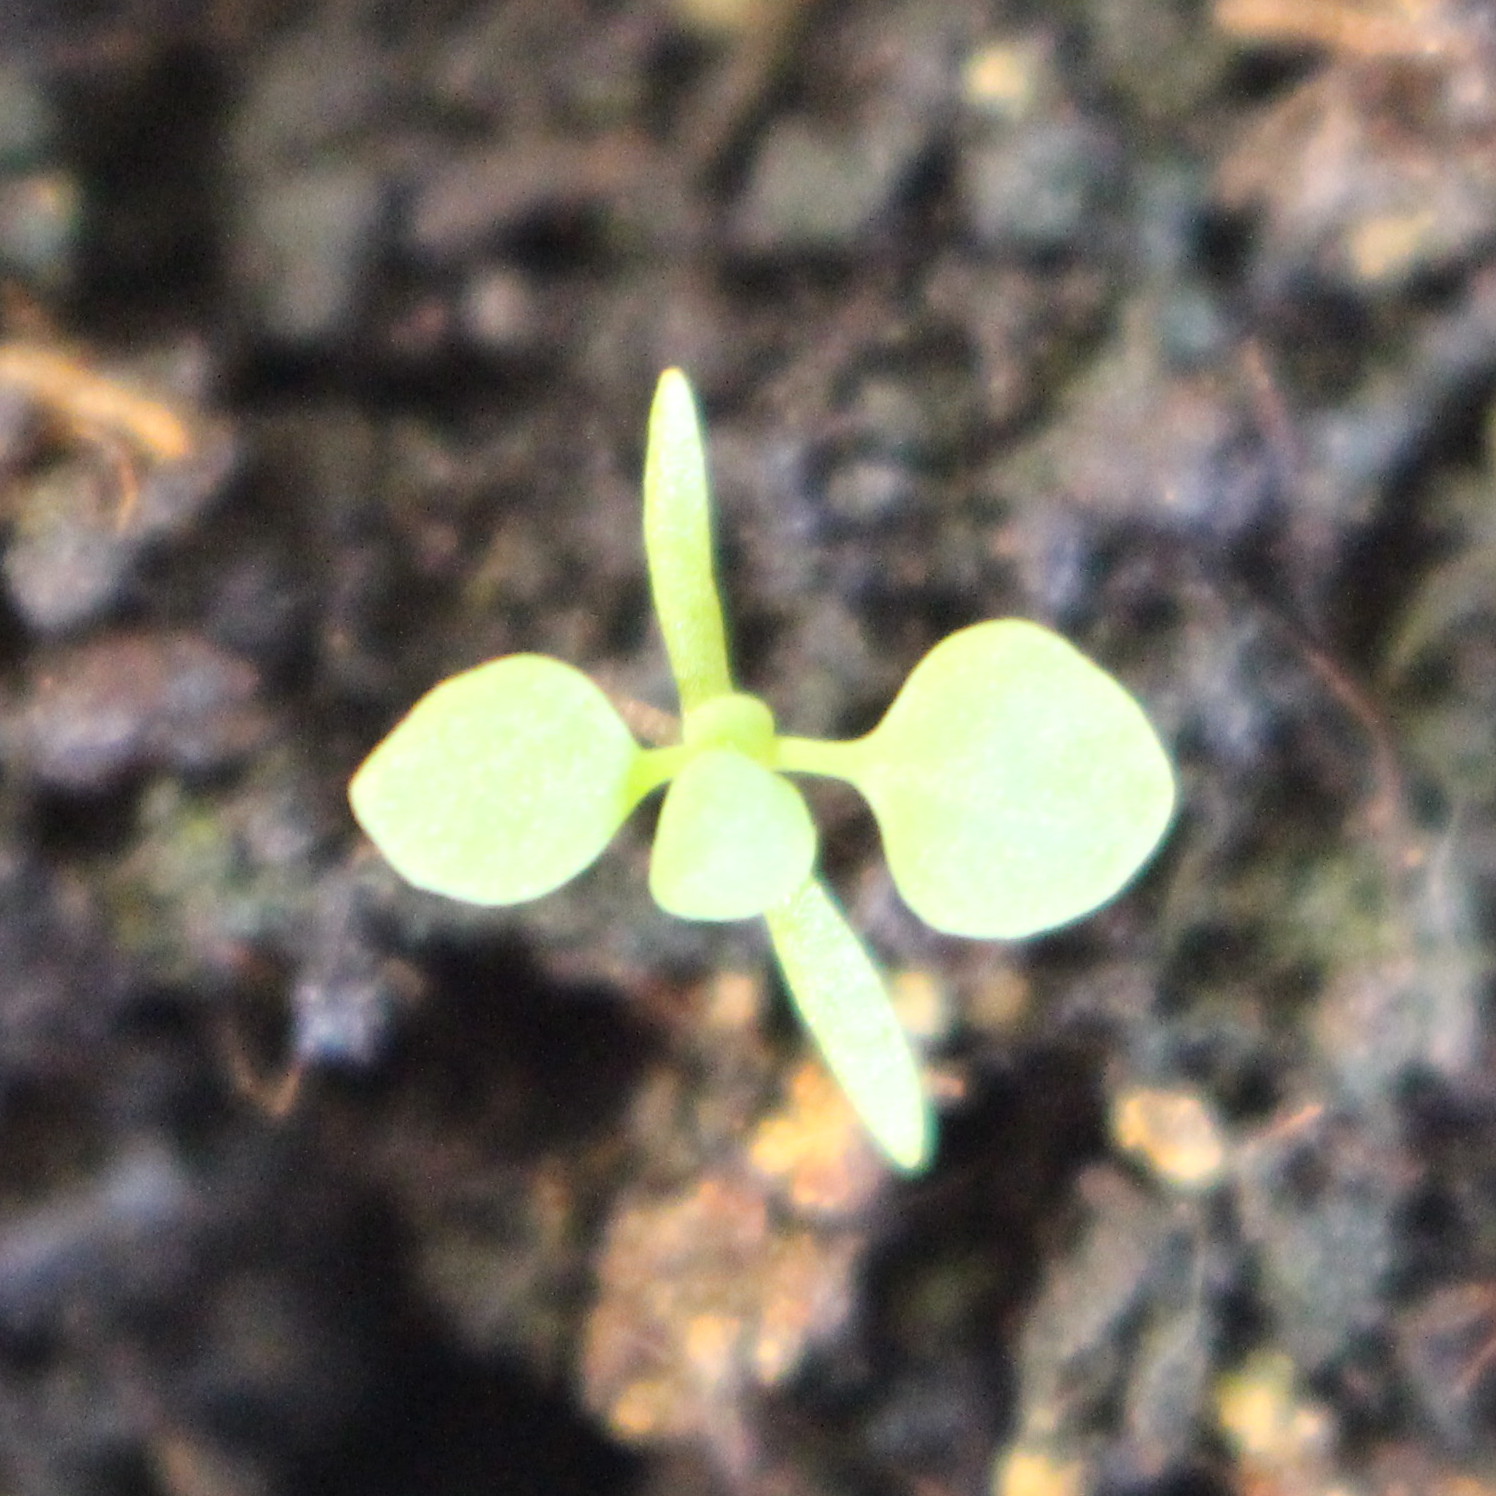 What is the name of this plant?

Papaver rhoeas
